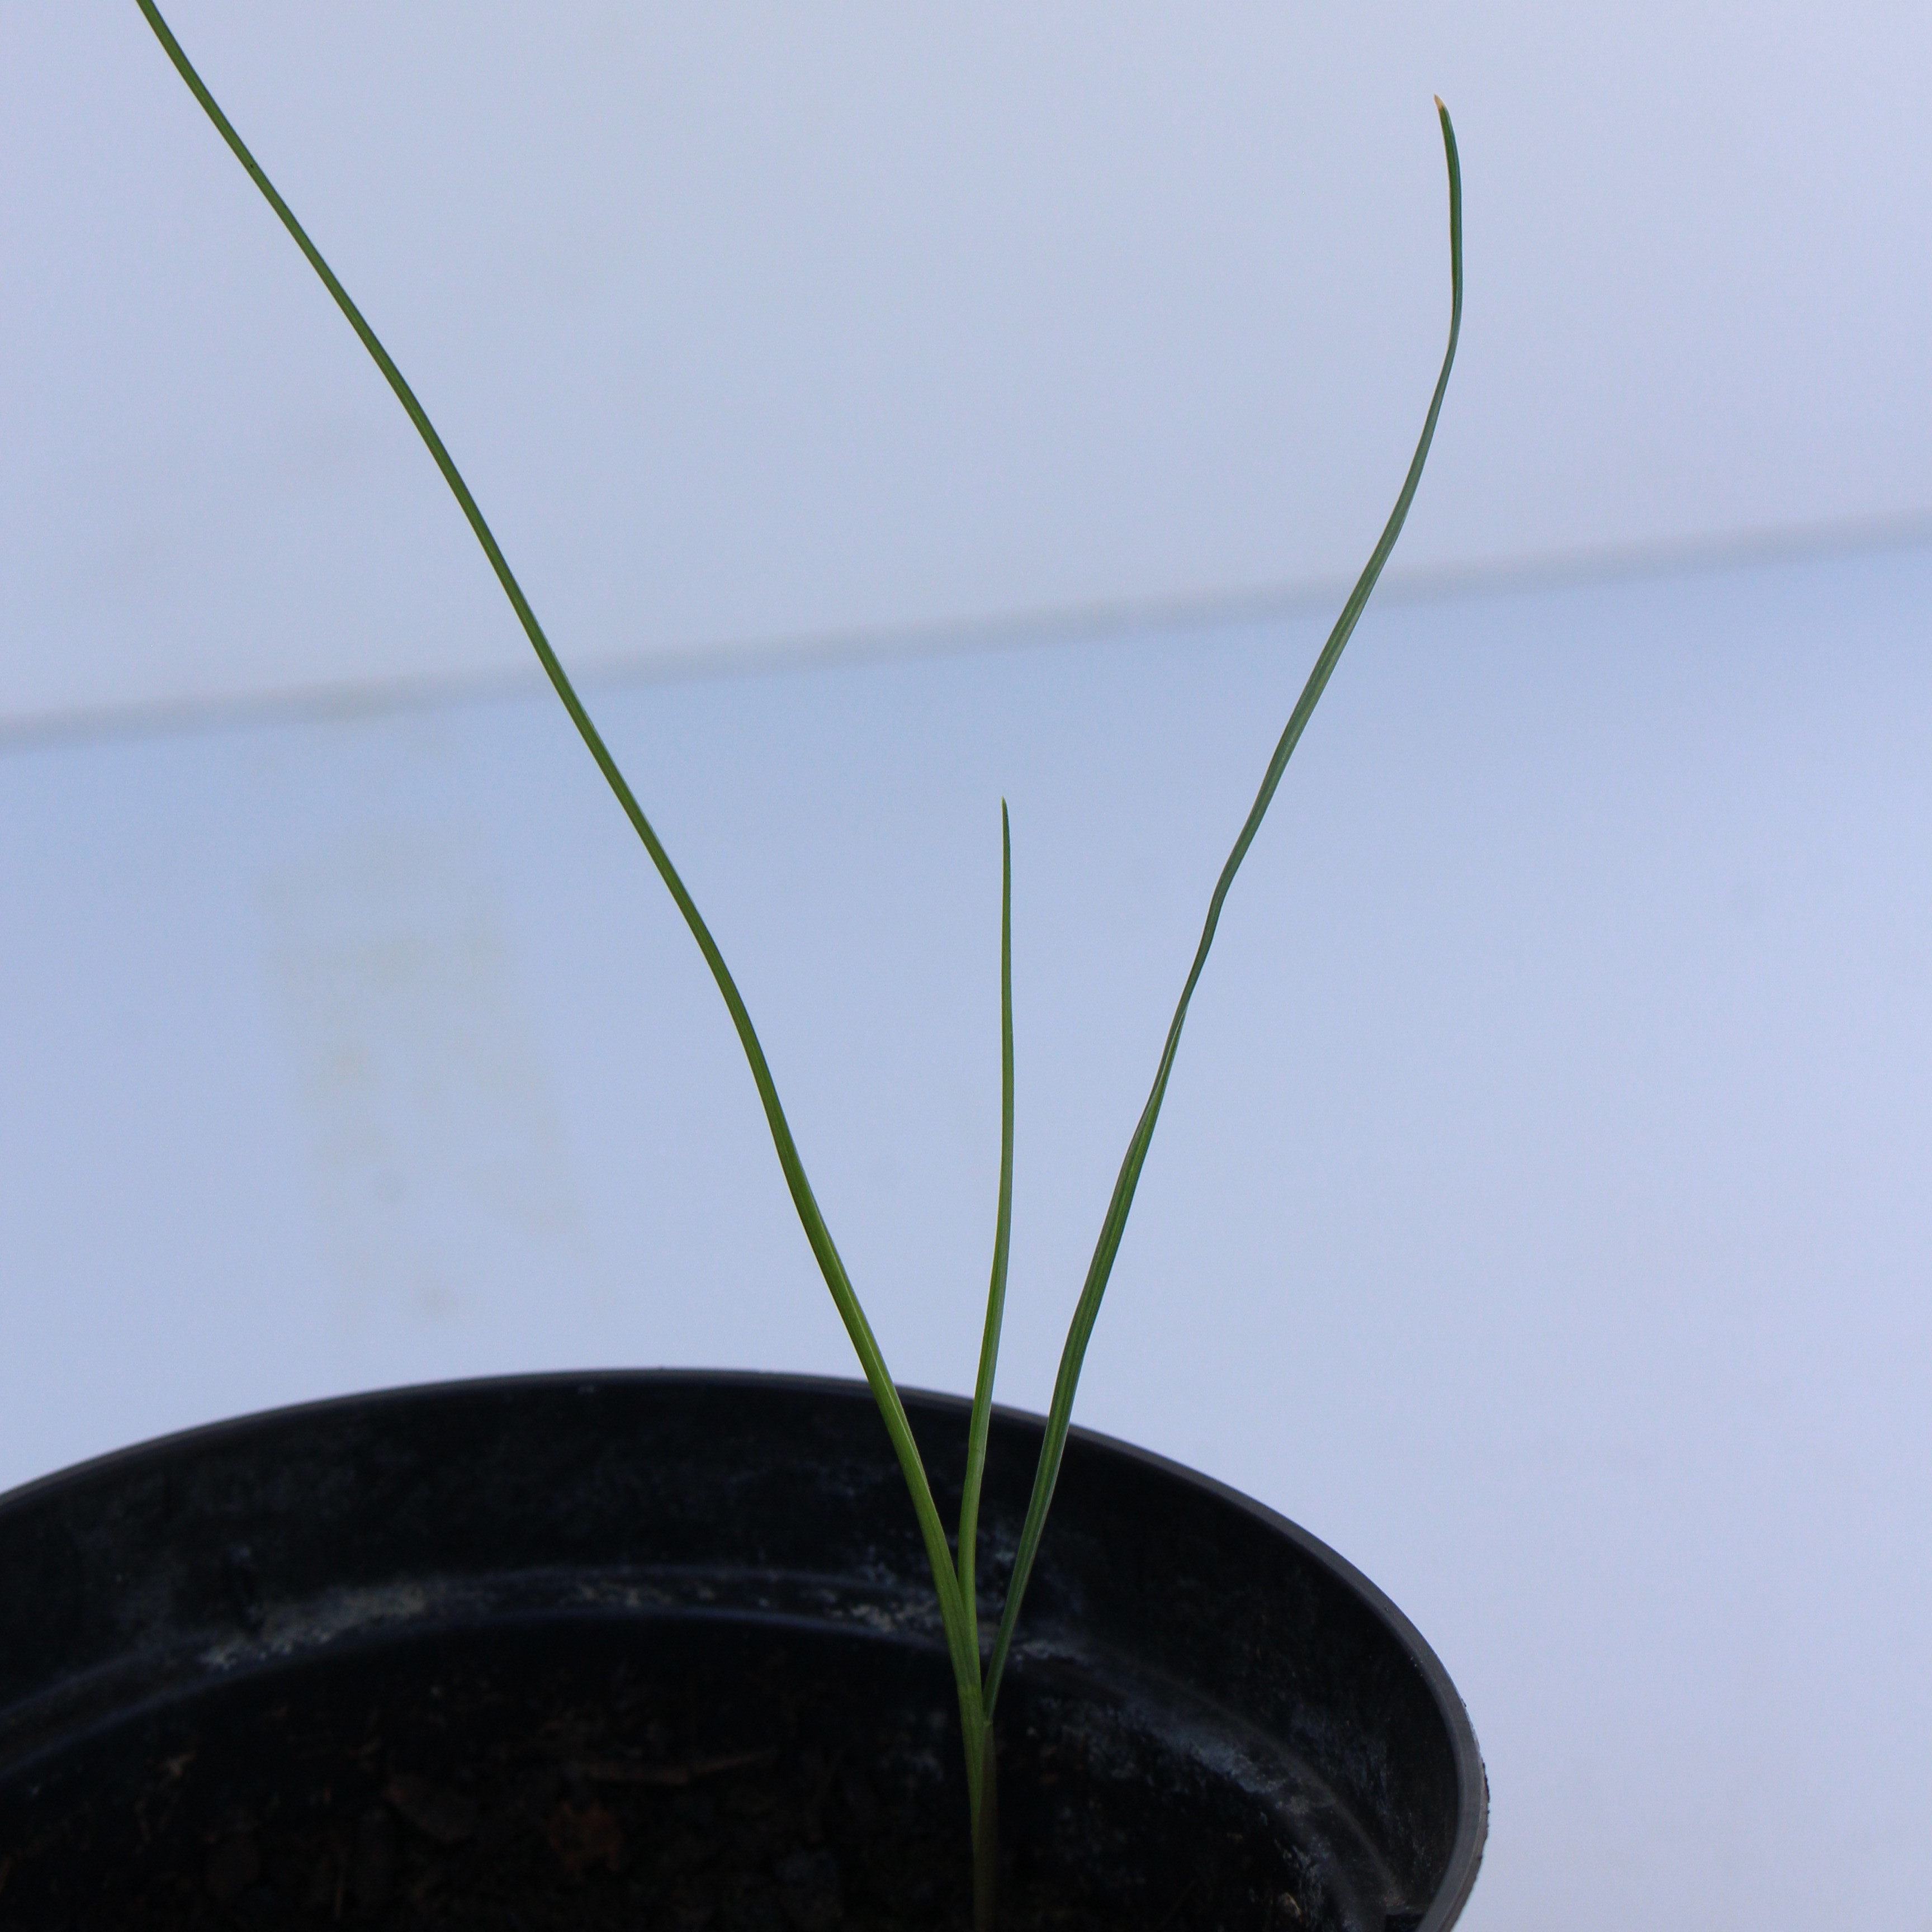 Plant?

Lolium multiflorum
